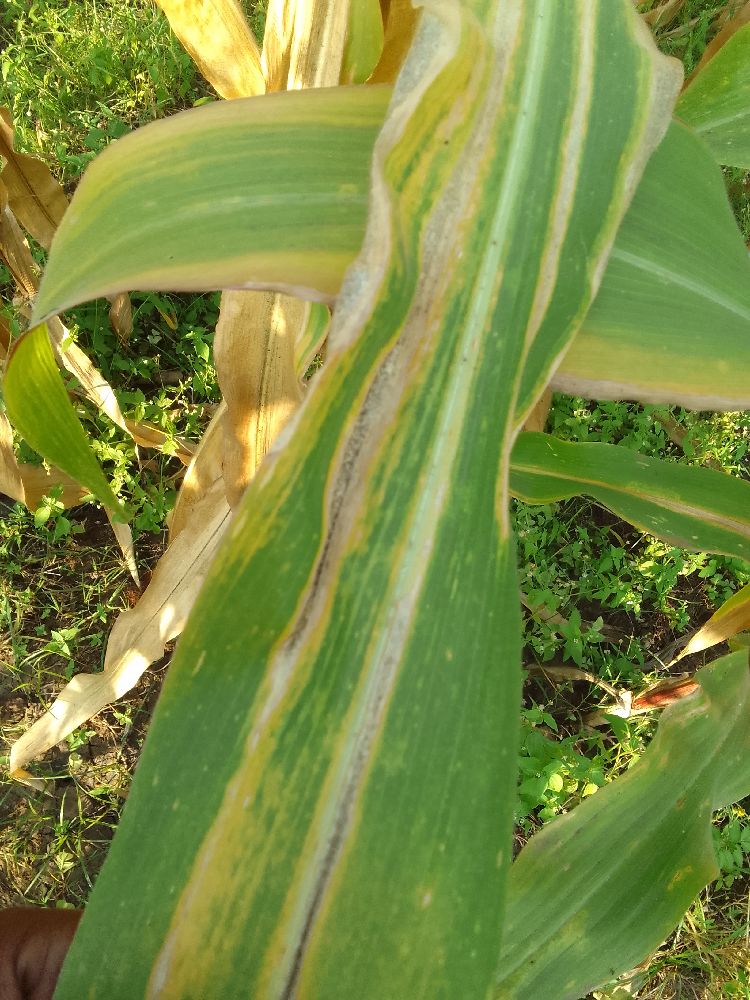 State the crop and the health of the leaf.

maize, maize lethal necrosis
